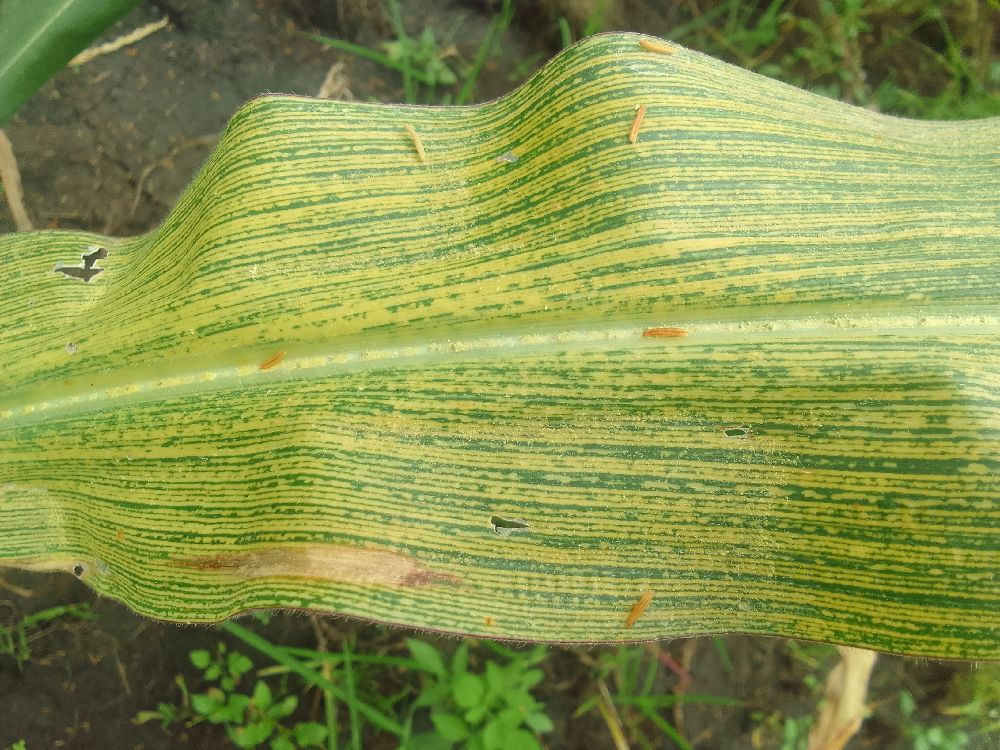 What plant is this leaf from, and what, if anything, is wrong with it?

maize, maize streak virus
